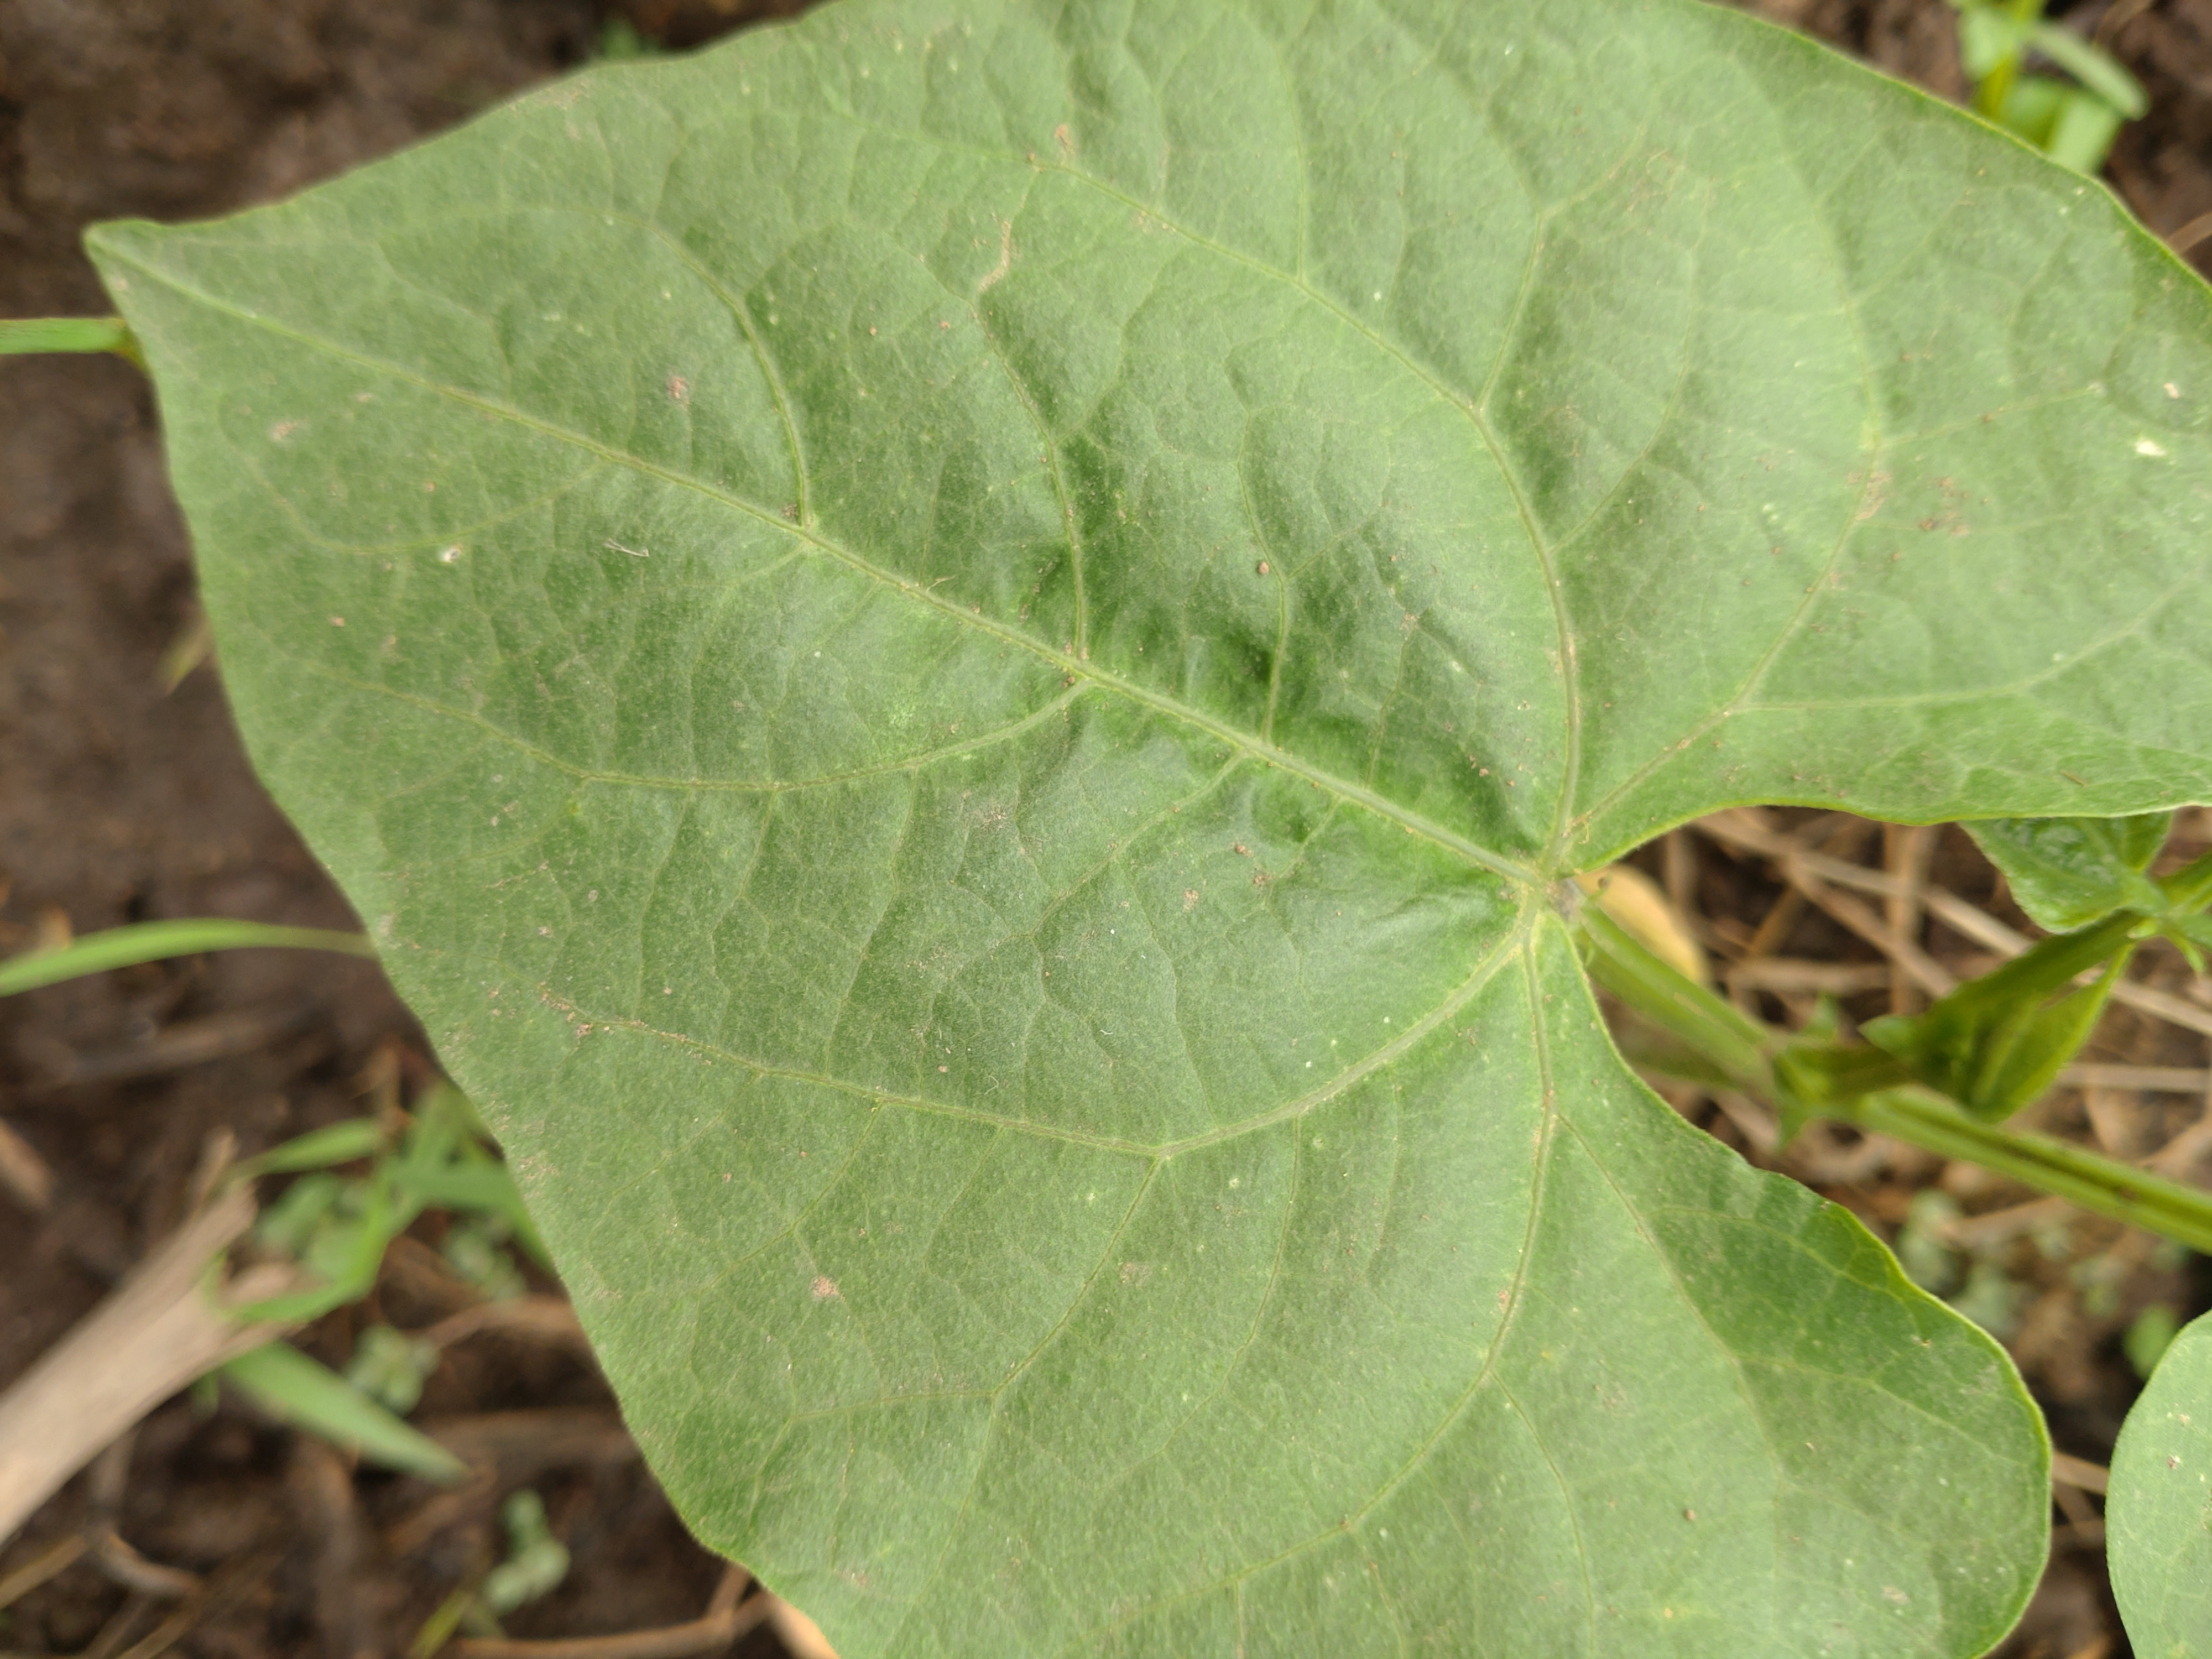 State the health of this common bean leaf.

healthy
